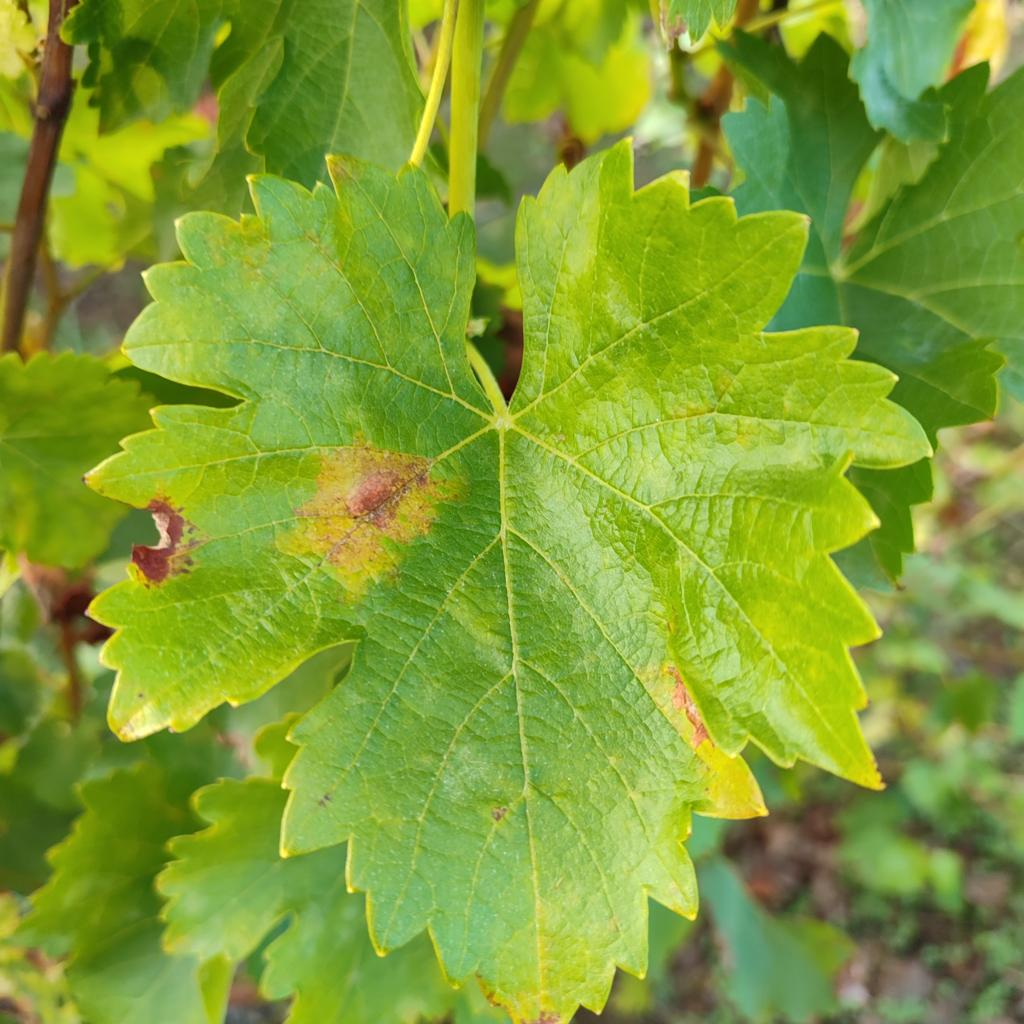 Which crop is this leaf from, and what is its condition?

grapevine, powdery mildew
